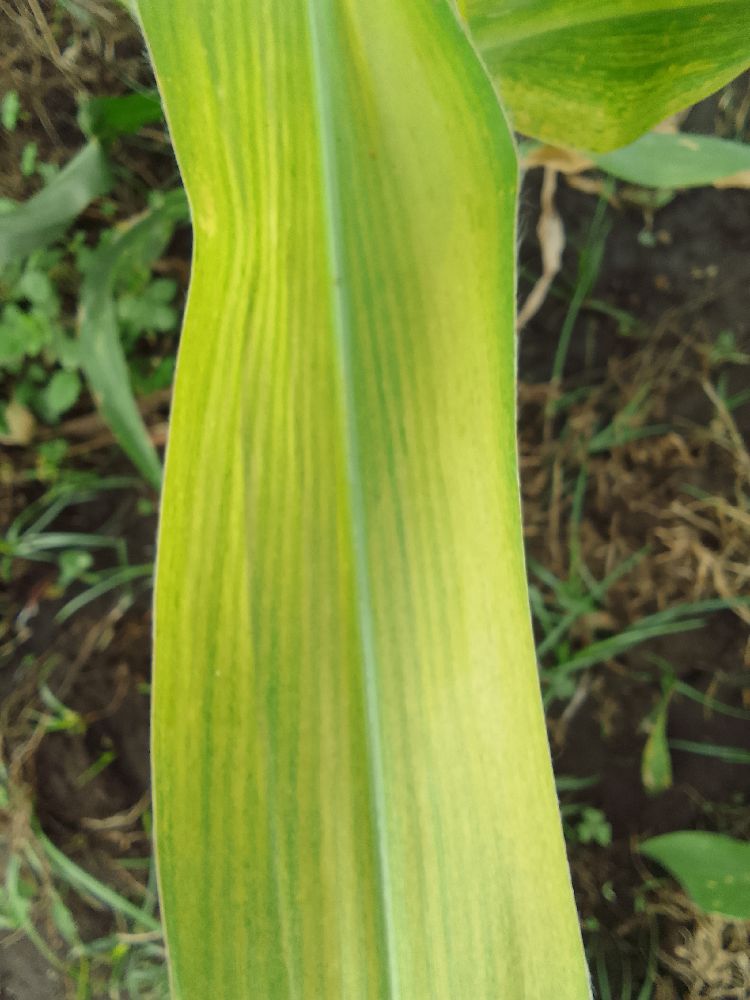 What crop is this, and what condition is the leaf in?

maize, maize lethal necrosis
